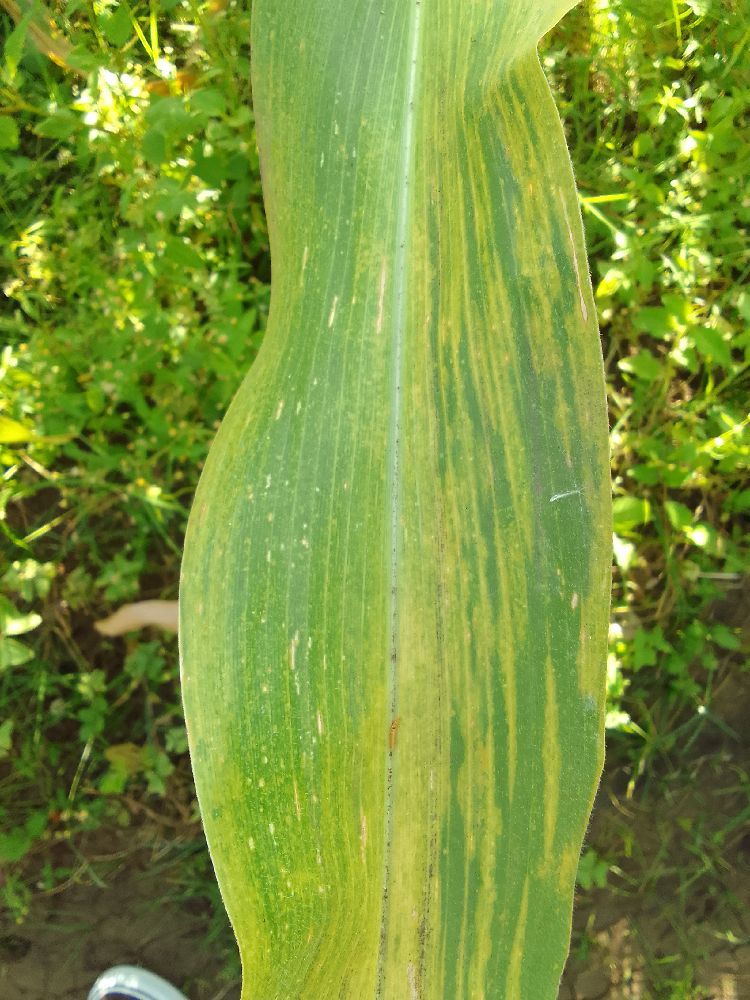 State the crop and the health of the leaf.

maize, maize lethal necrosis
